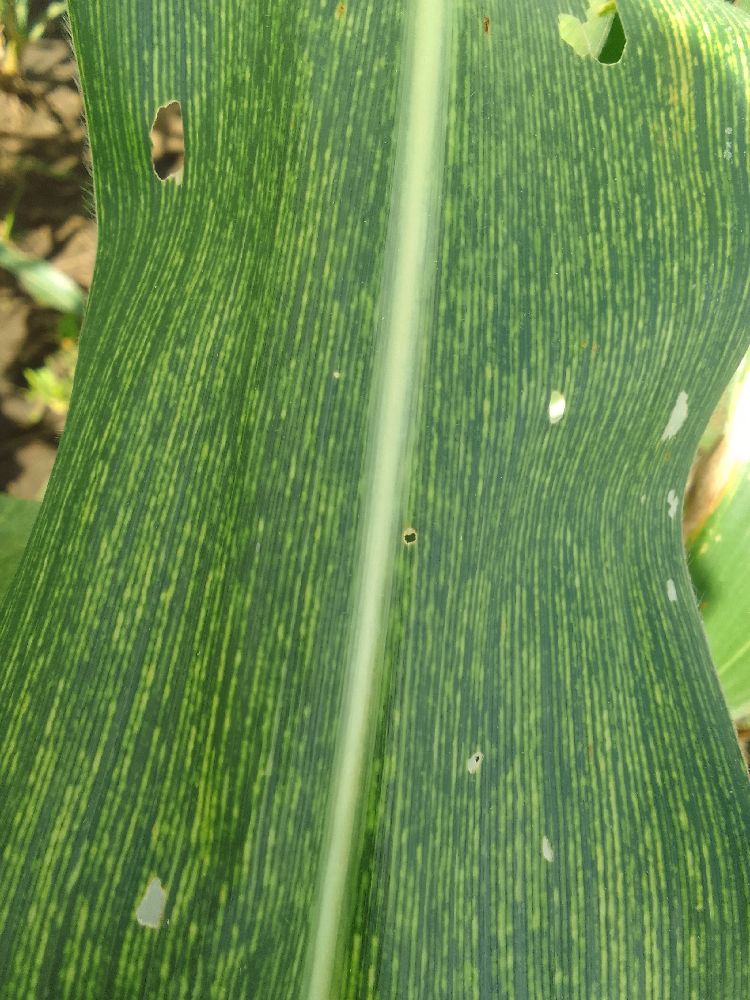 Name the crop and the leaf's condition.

maize, maize streak virus
